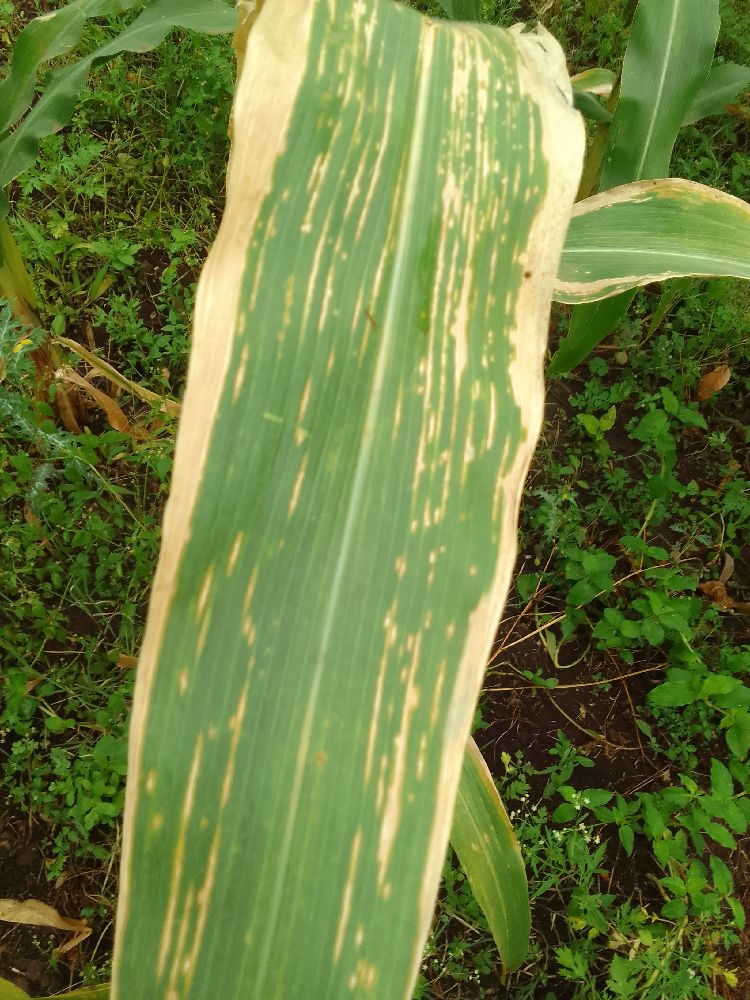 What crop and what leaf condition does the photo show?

maize, maize lethal necrosis
